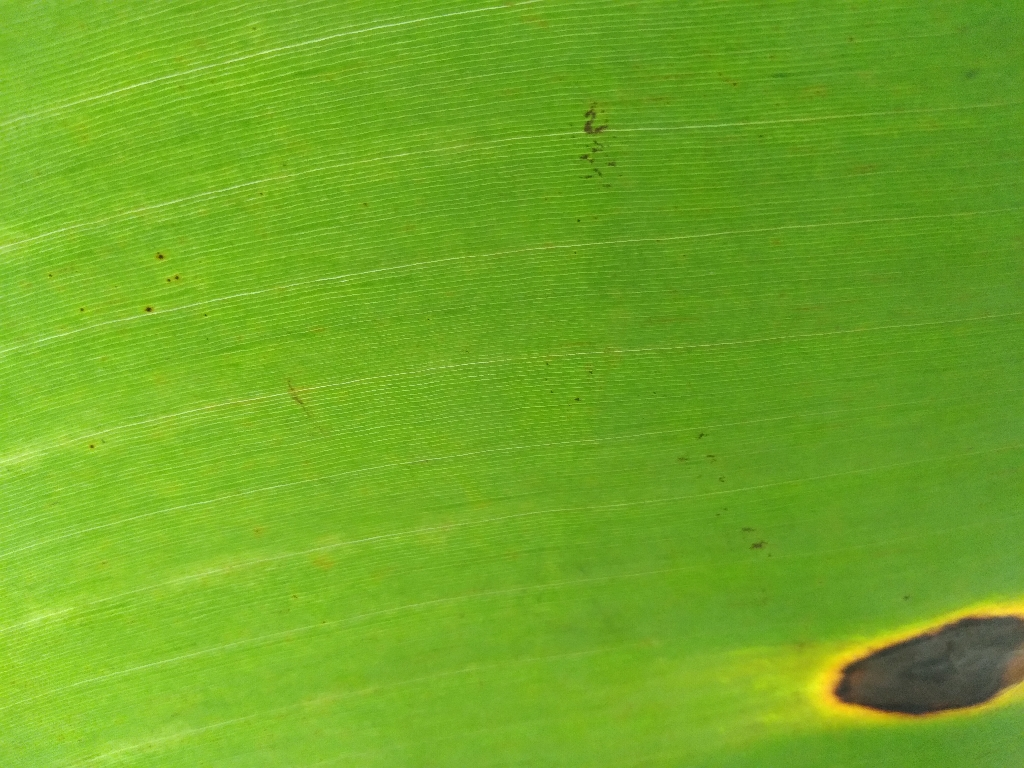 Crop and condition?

banana, black sigatoka
